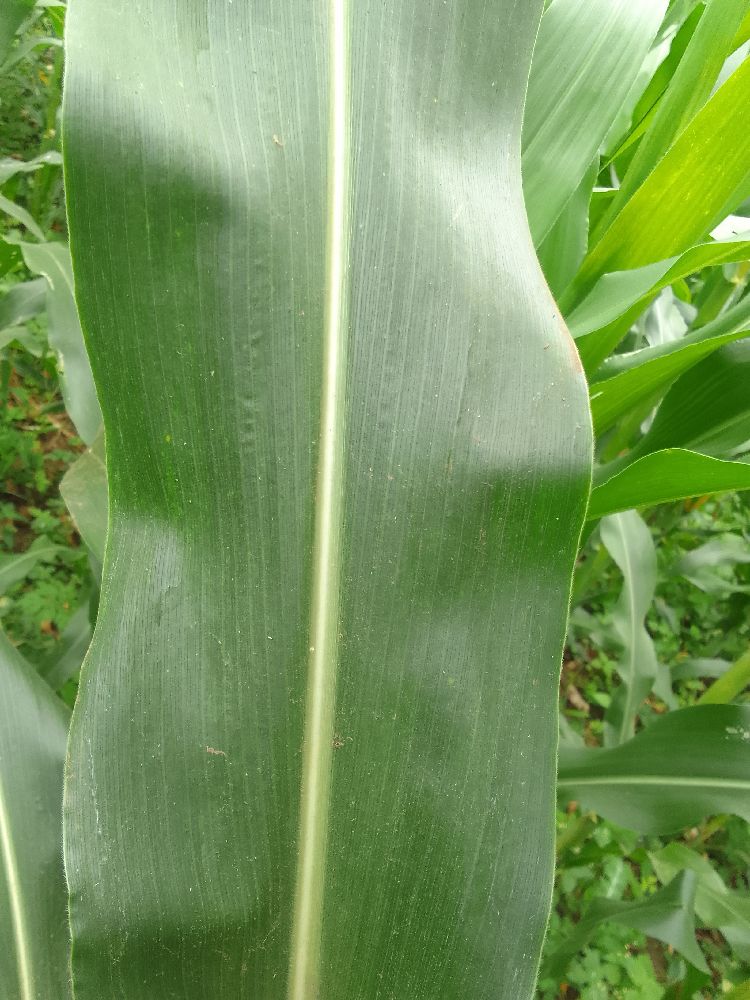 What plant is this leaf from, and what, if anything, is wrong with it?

maize, healthy
